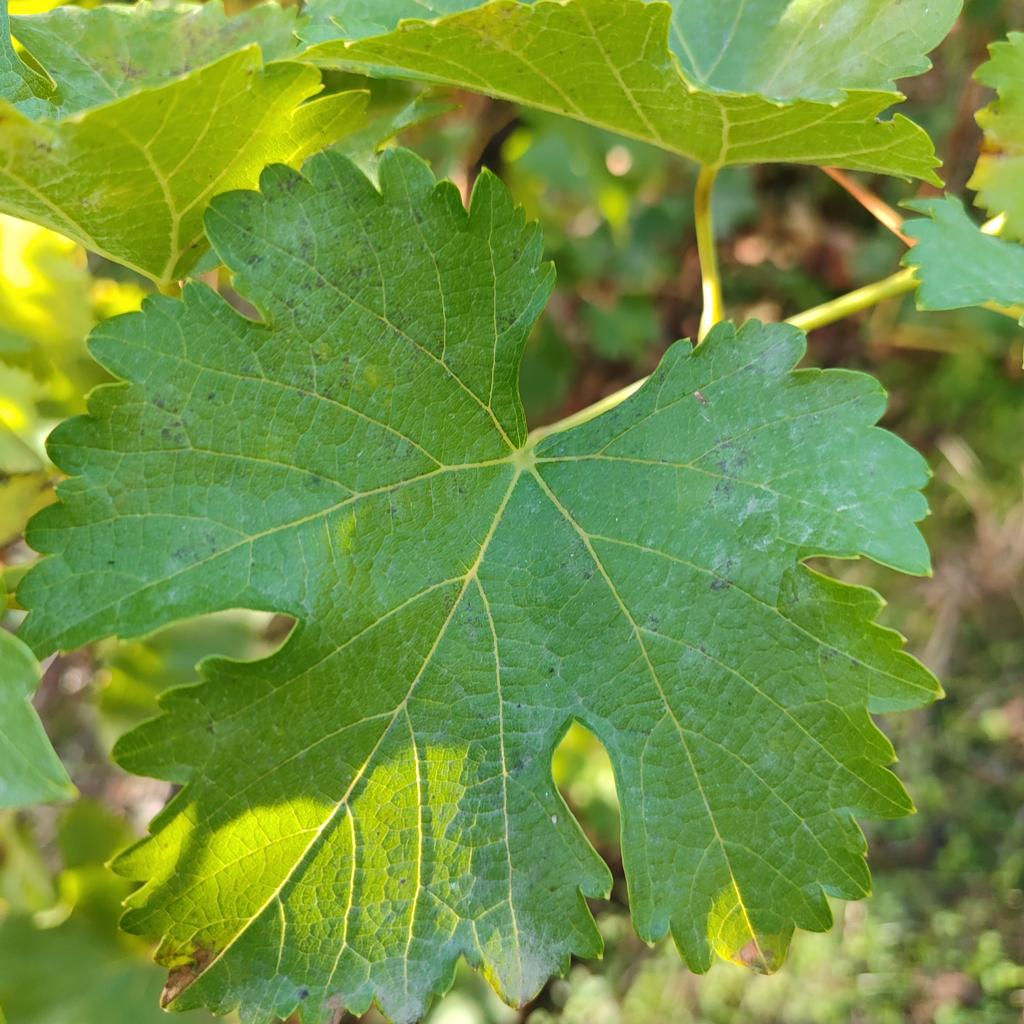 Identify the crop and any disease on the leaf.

grapevine, powdery mildew
